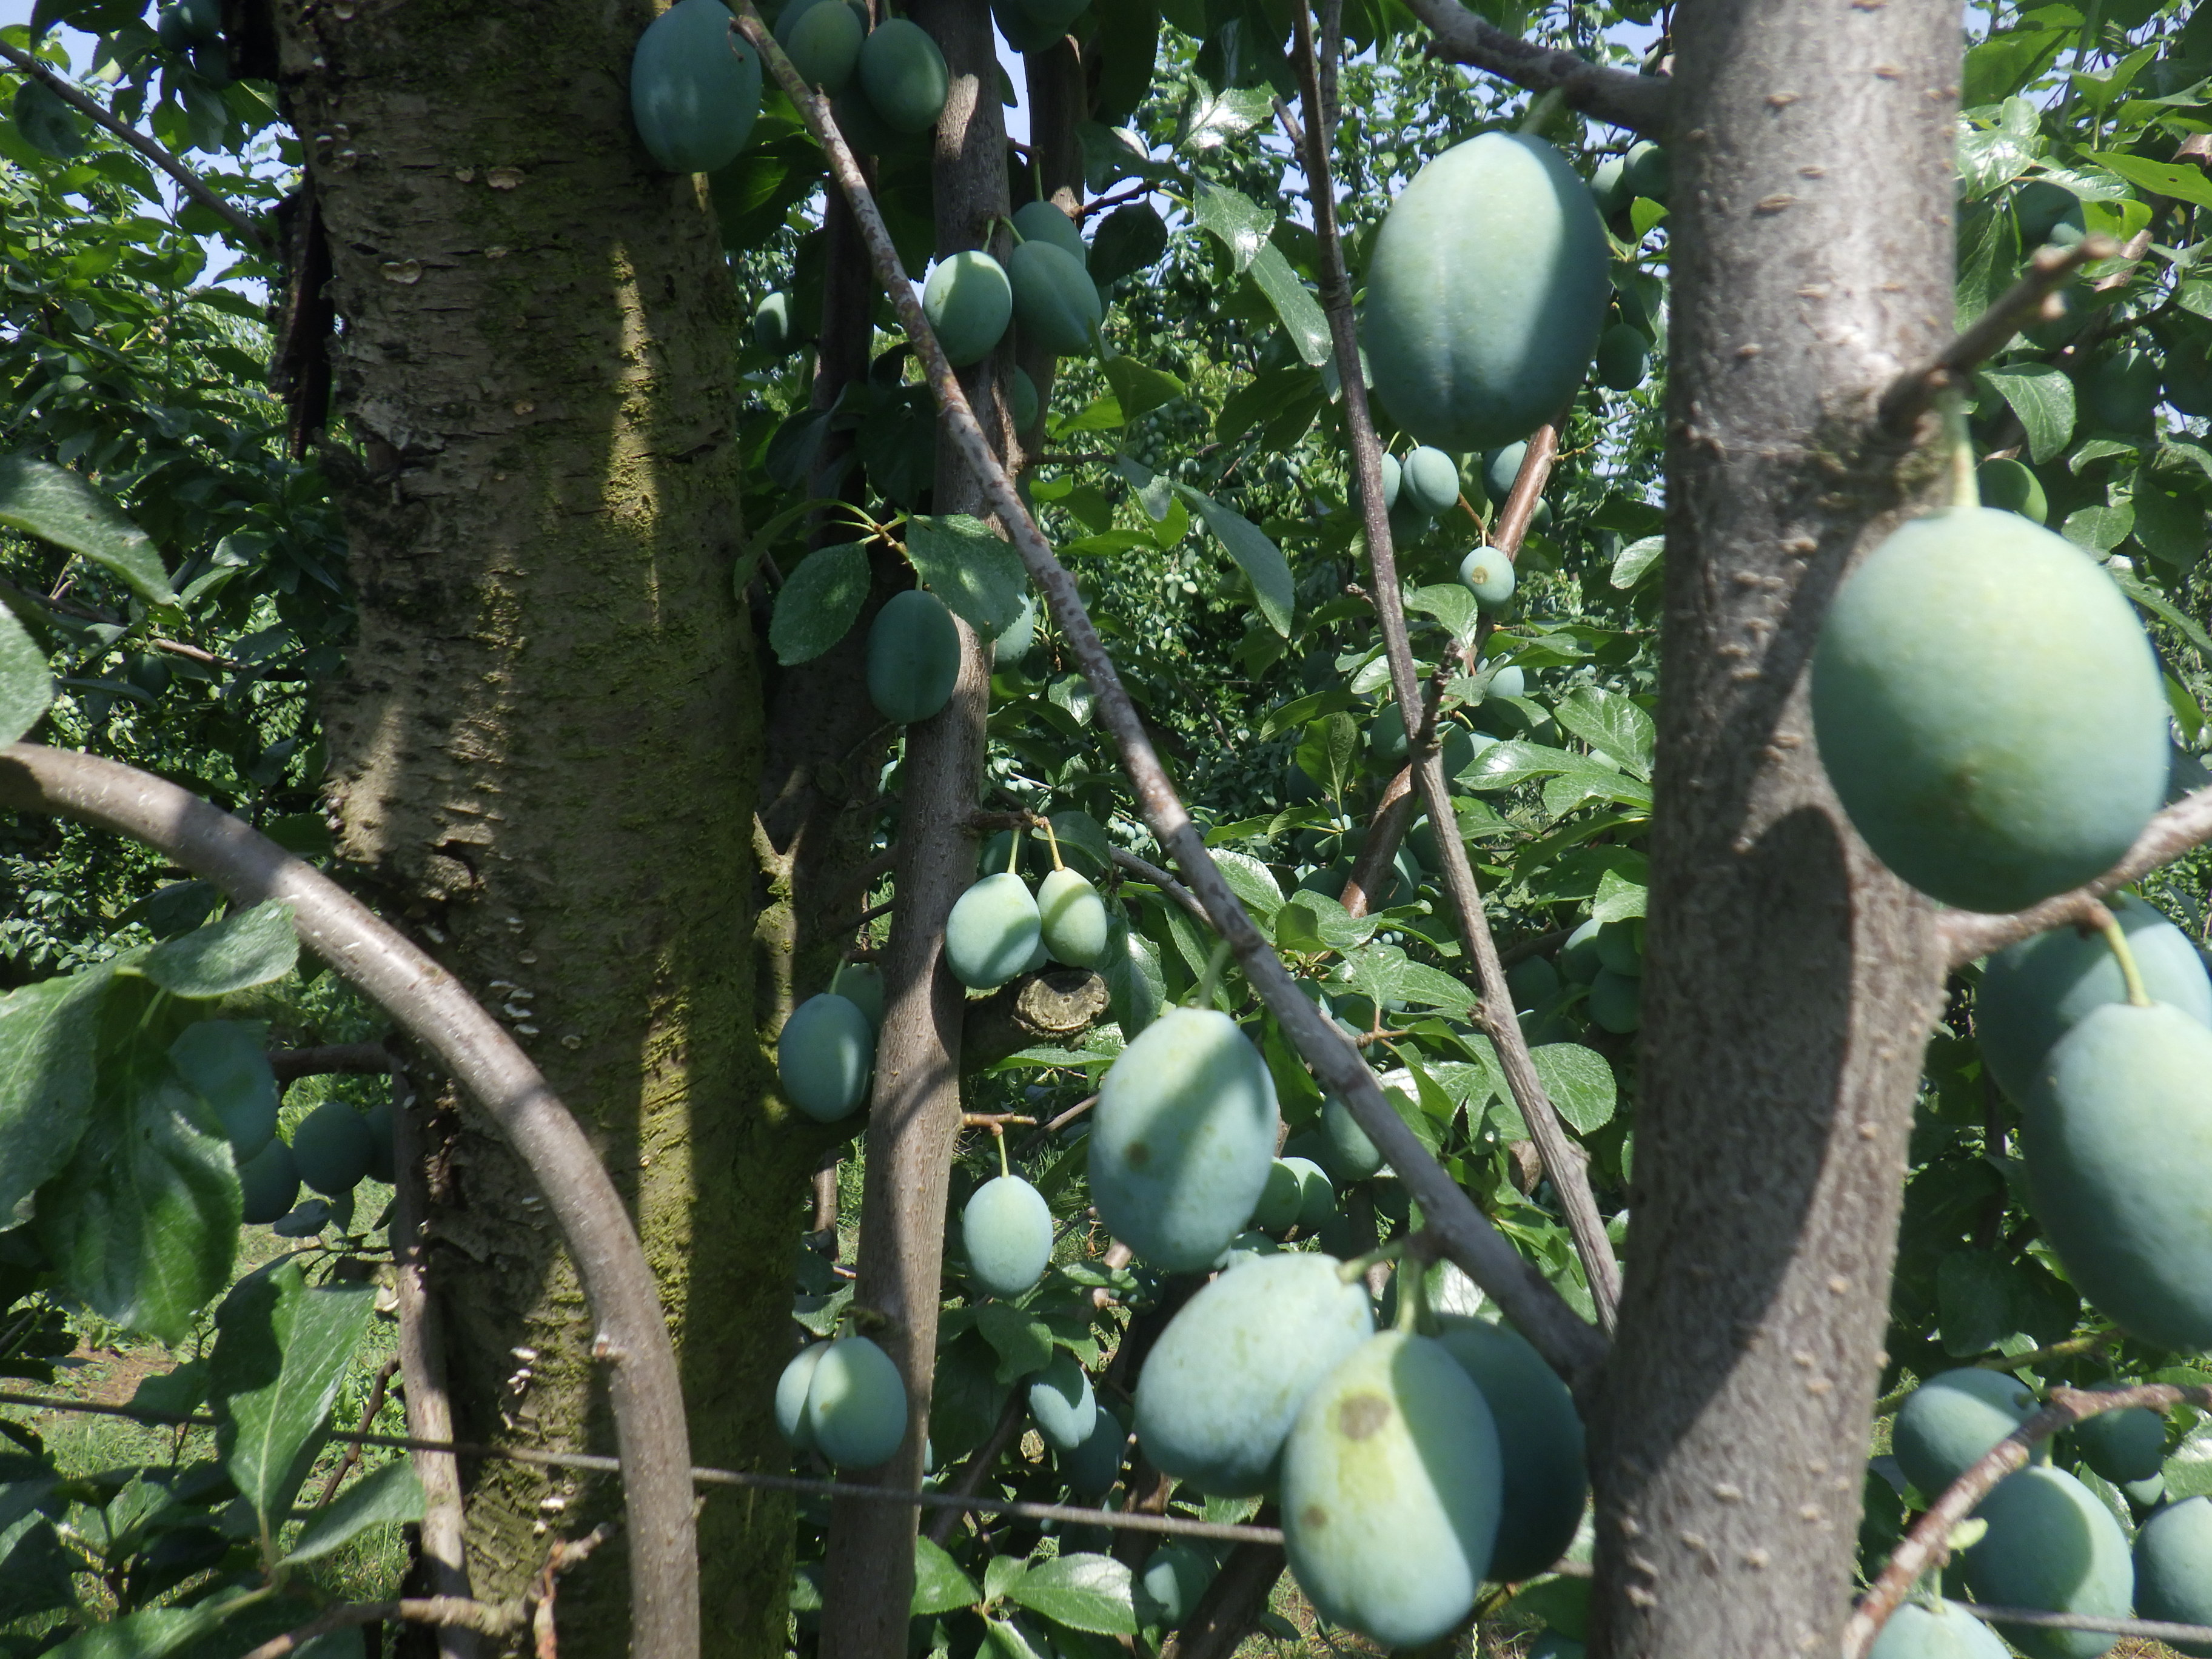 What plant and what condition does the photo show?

plum, sunburn
